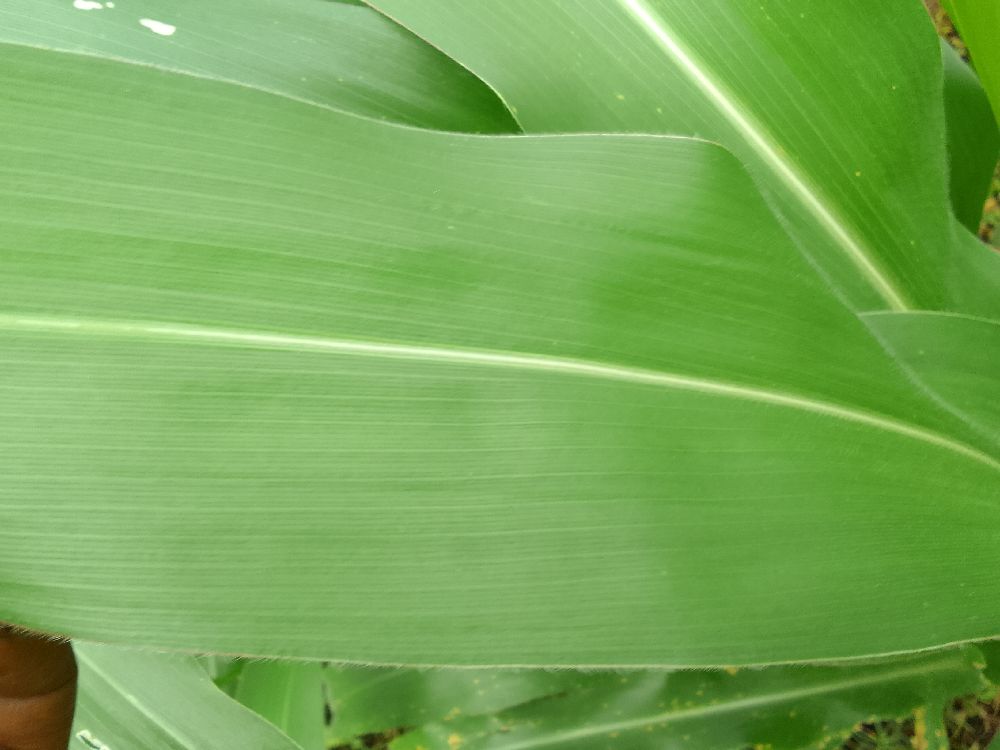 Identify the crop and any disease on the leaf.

maize, healthy
